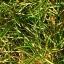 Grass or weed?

grass
